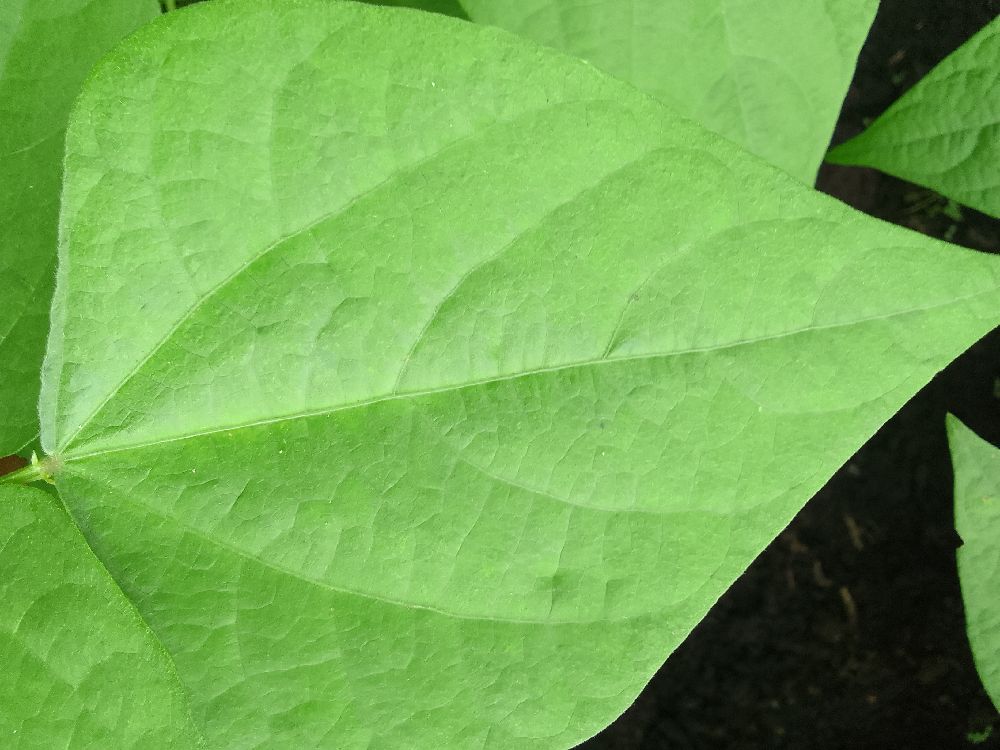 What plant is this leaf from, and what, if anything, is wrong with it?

common bean, healthy
